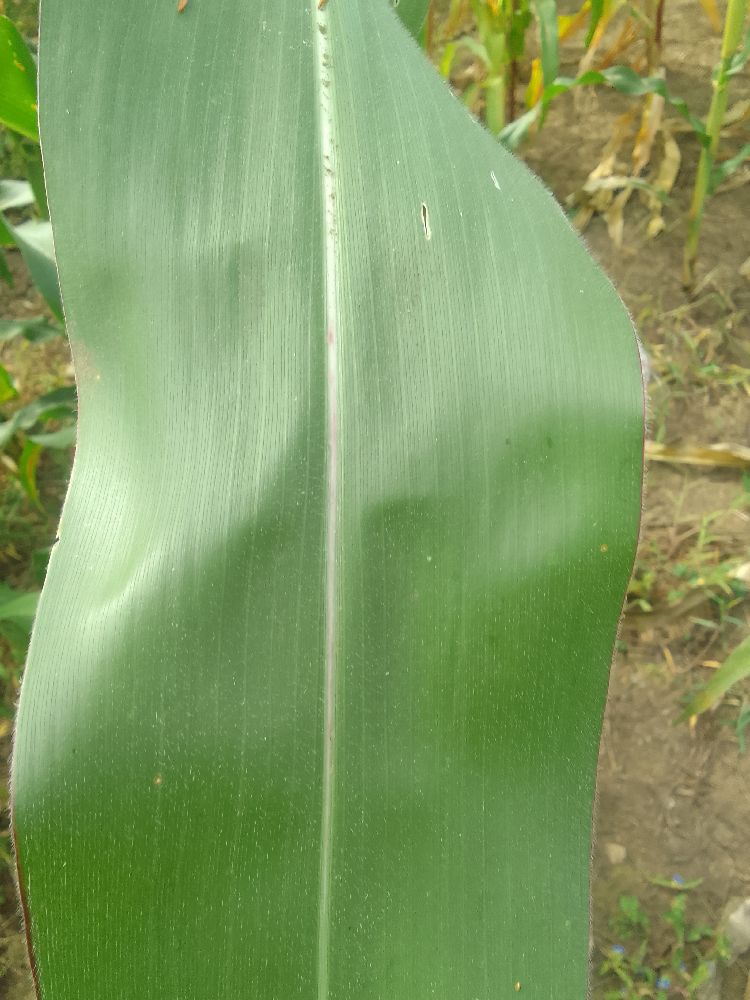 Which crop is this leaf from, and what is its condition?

maize, healthy
